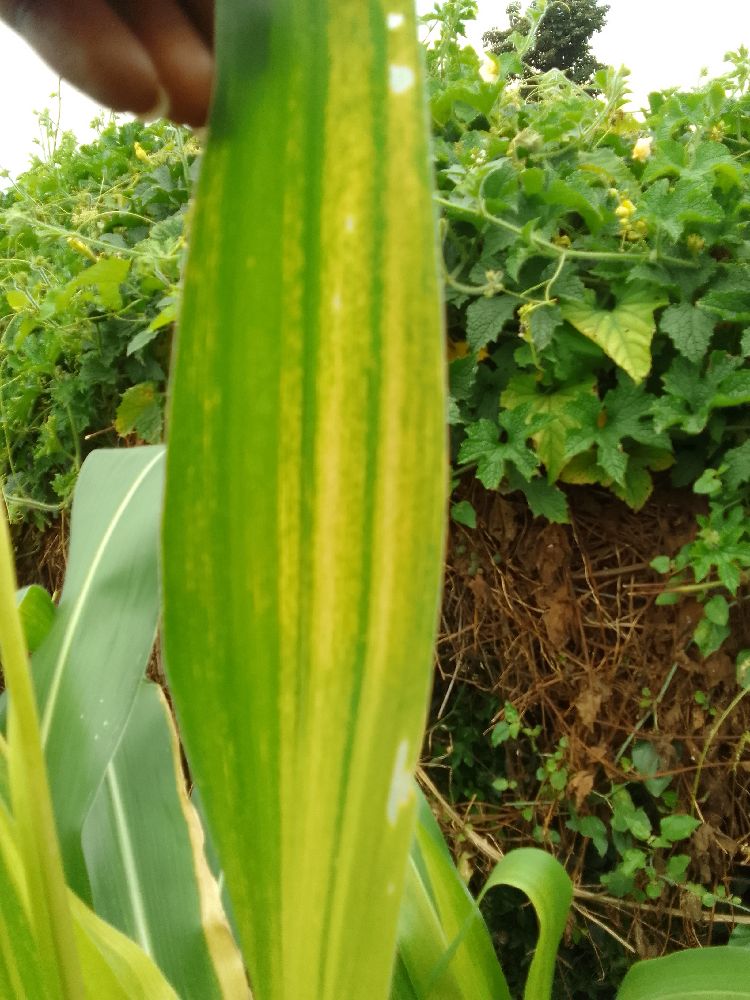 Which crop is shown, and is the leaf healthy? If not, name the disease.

maize, maize lethal necrosis
